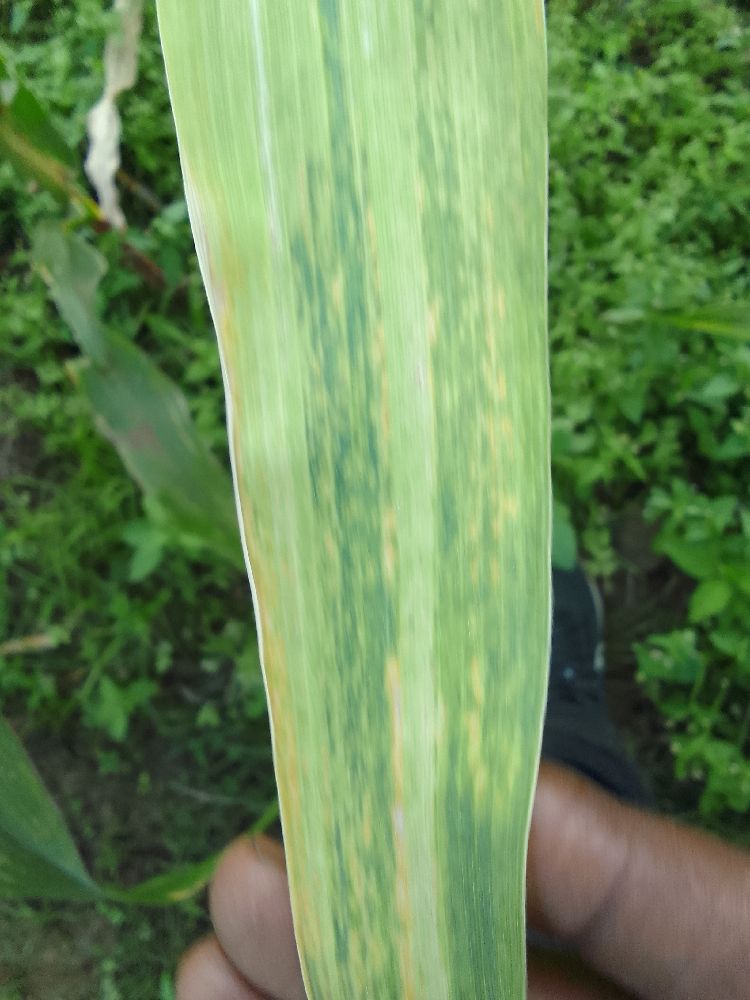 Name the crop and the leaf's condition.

maize, maize lethal necrosis
